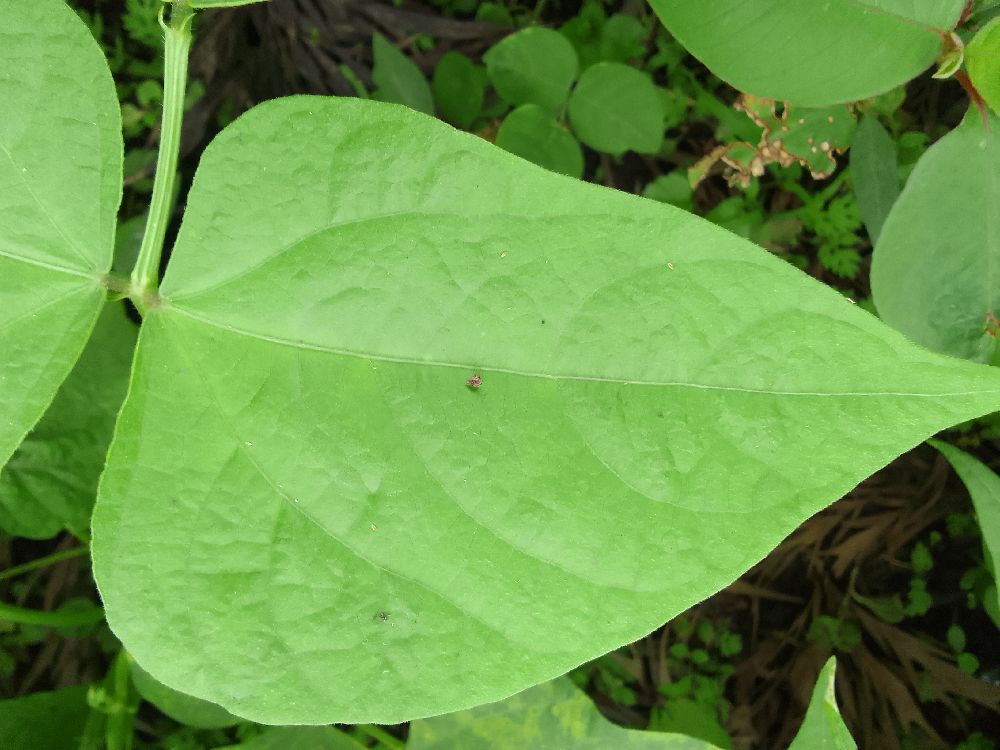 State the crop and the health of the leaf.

common bean, healthy
